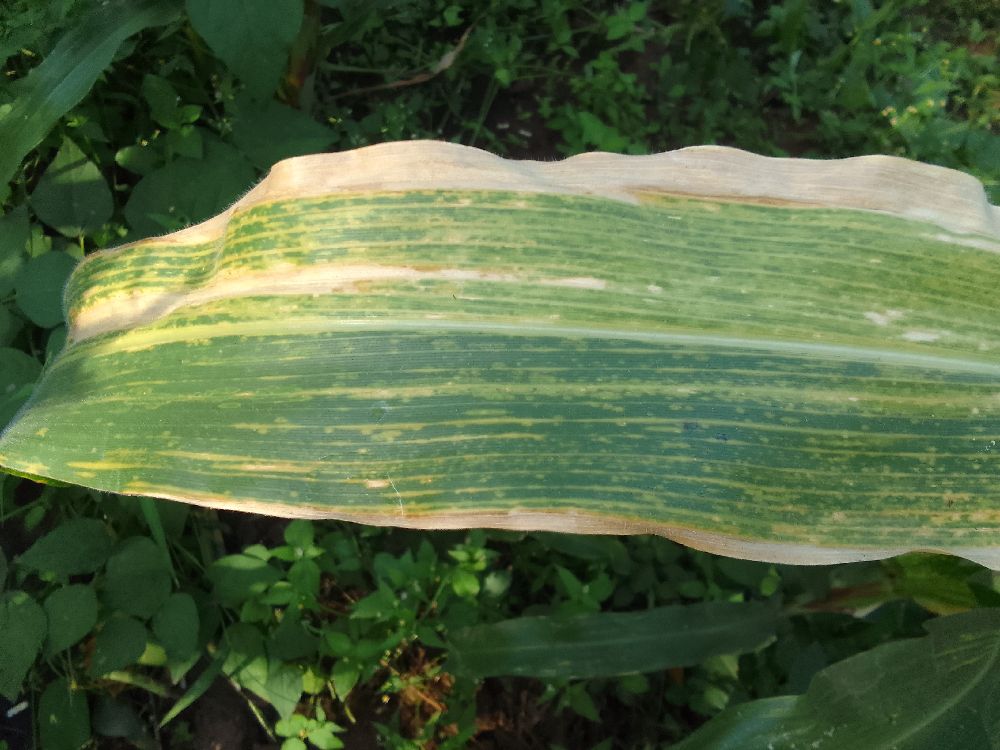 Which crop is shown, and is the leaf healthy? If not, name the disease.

maize, maize lethal necrosis
